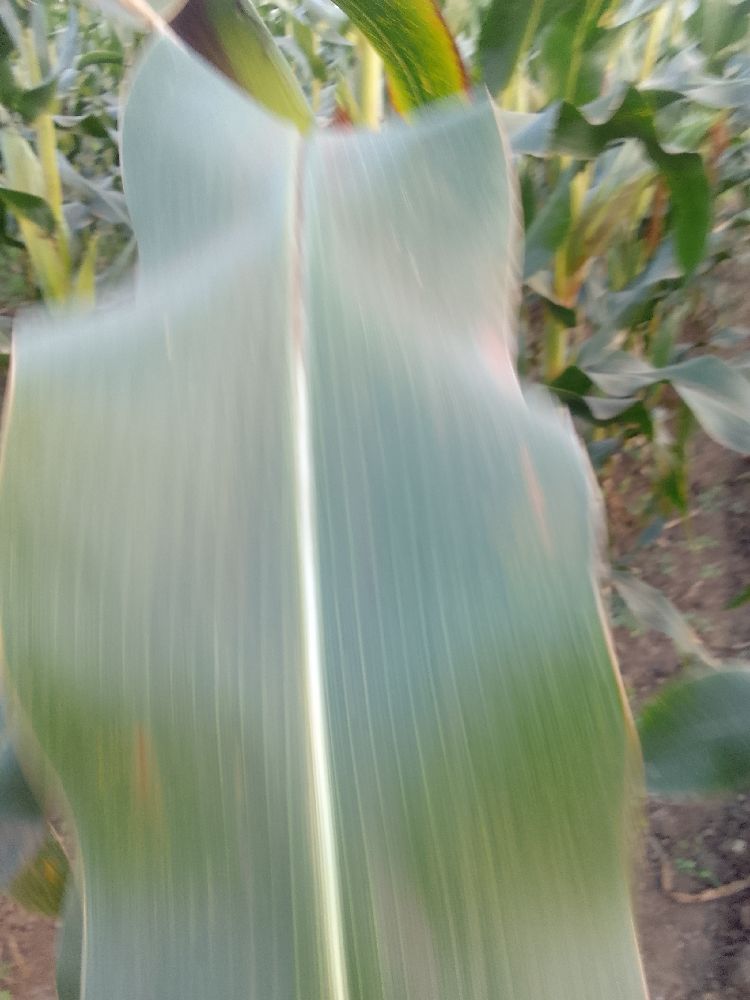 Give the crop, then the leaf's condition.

maize, healthy
